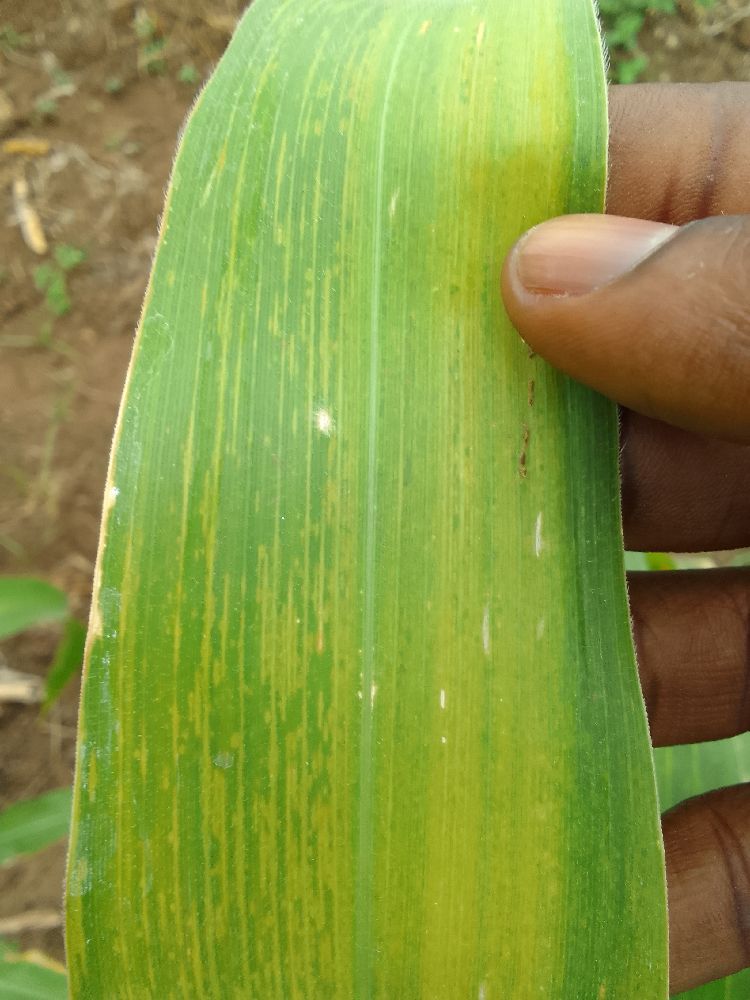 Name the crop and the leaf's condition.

maize, maize lethal necrosis
